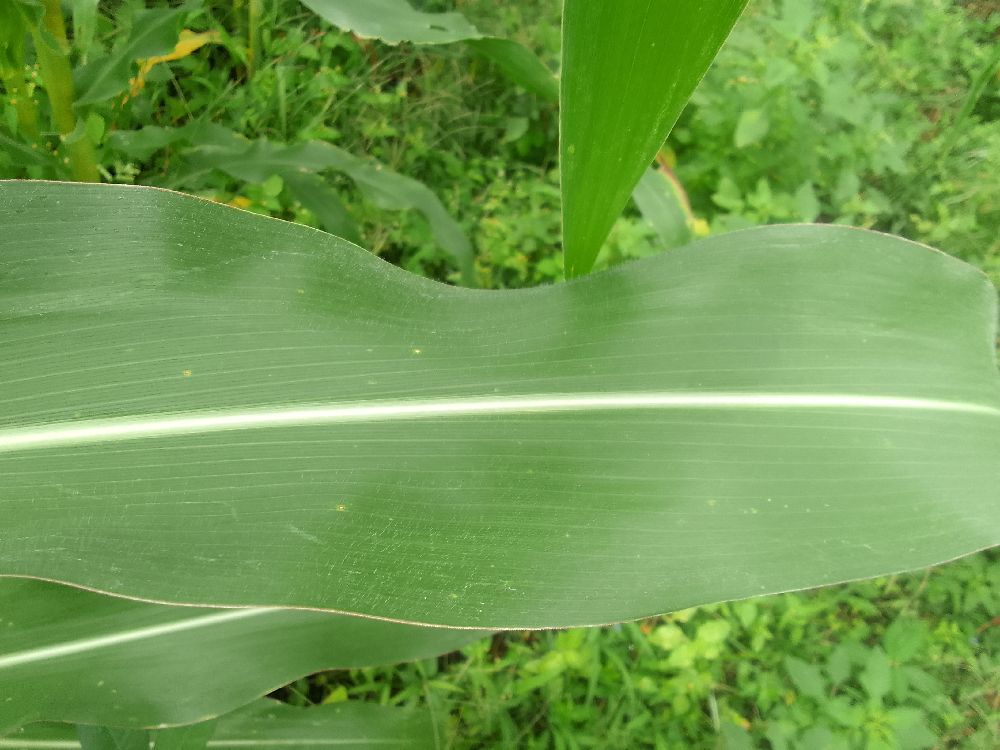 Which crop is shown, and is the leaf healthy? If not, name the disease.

maize, healthy
